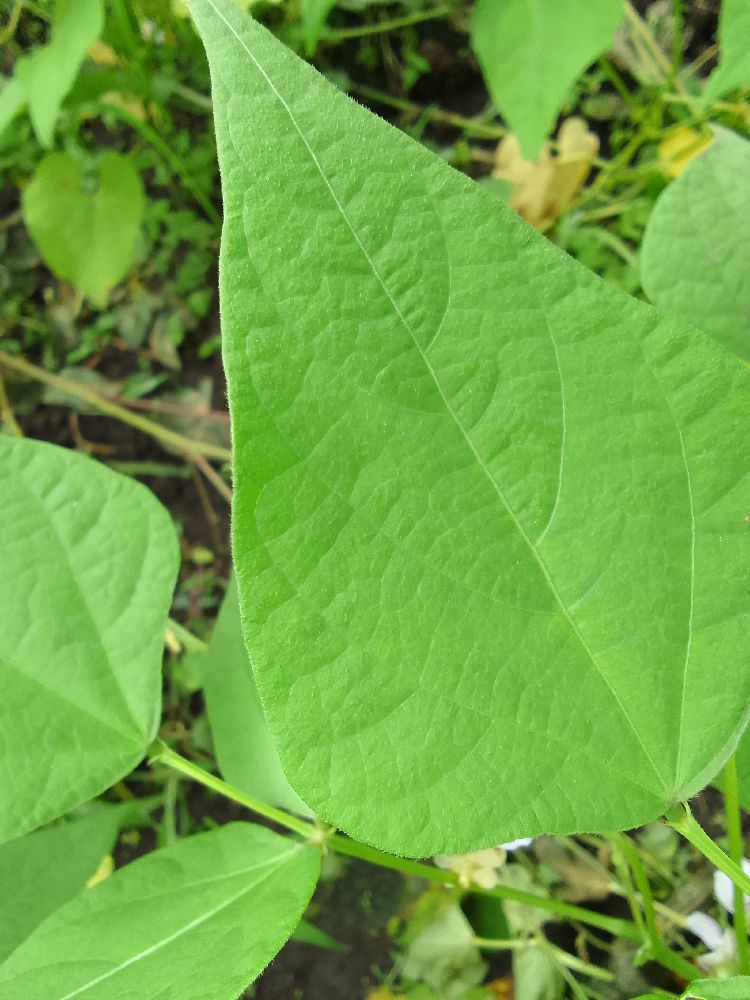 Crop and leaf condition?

common bean, healthy
